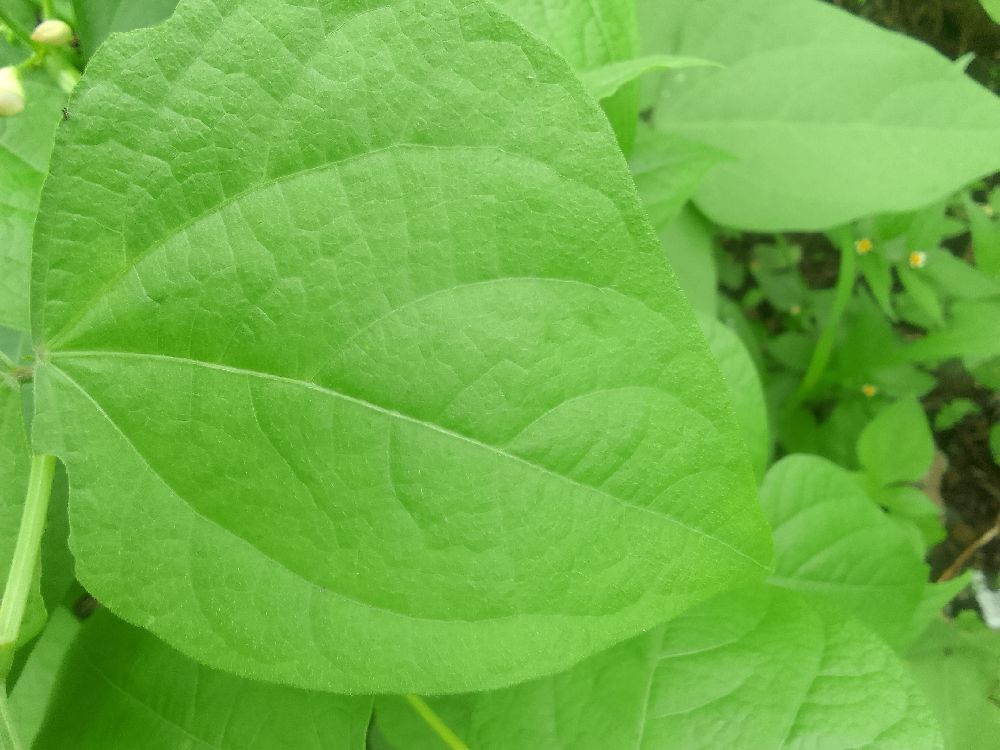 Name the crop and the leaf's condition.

common bean, healthy
